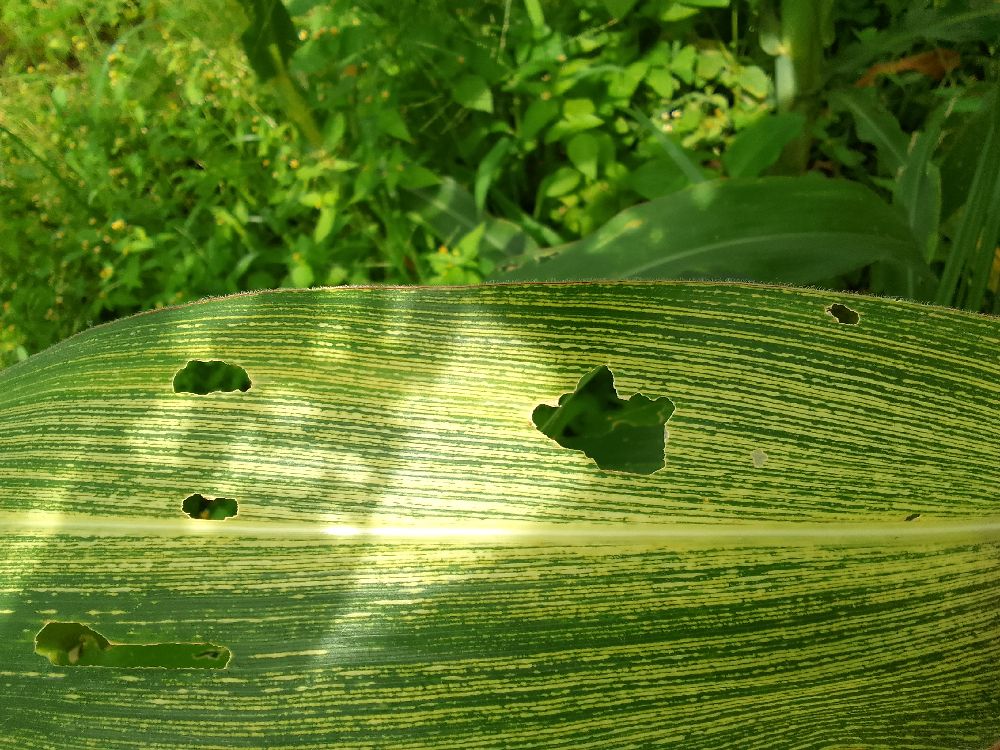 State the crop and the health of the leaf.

maize, maize streak virus
